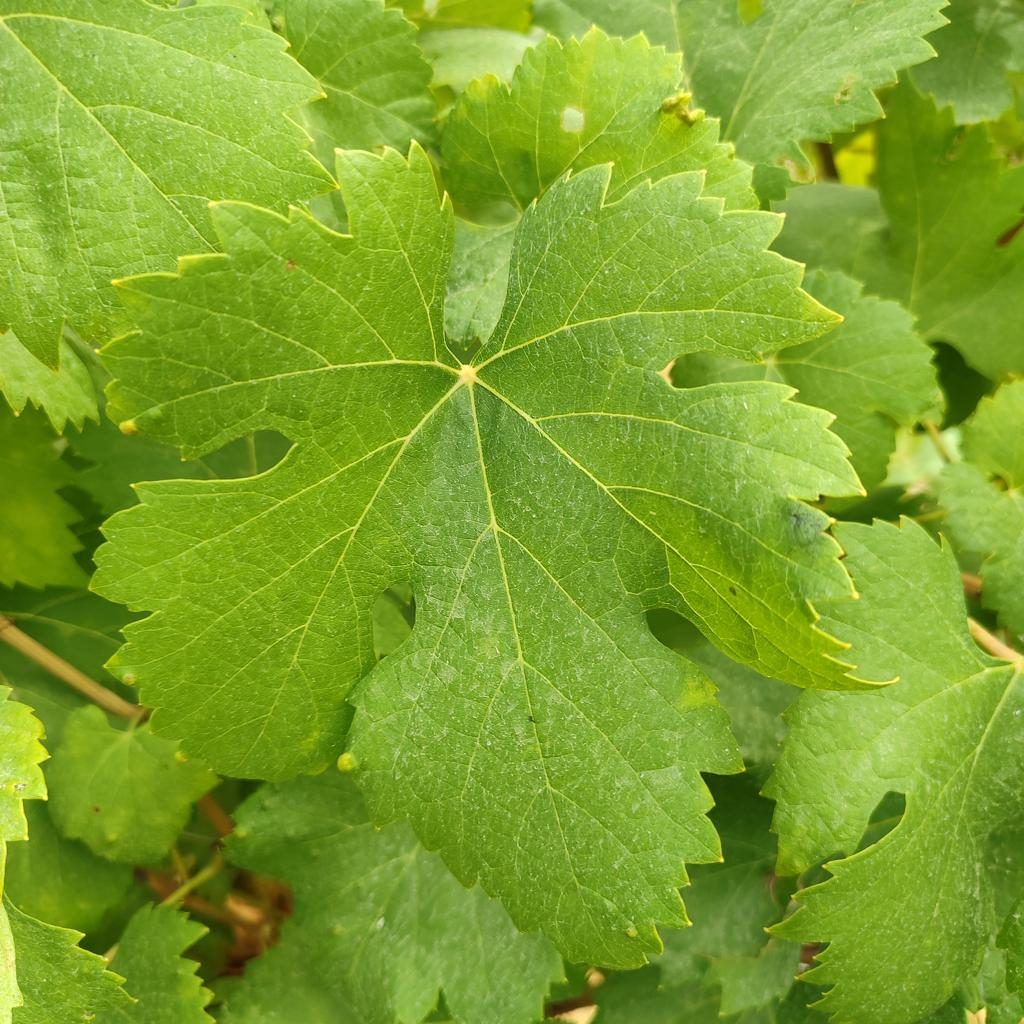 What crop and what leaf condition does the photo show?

grapevine, healthy
